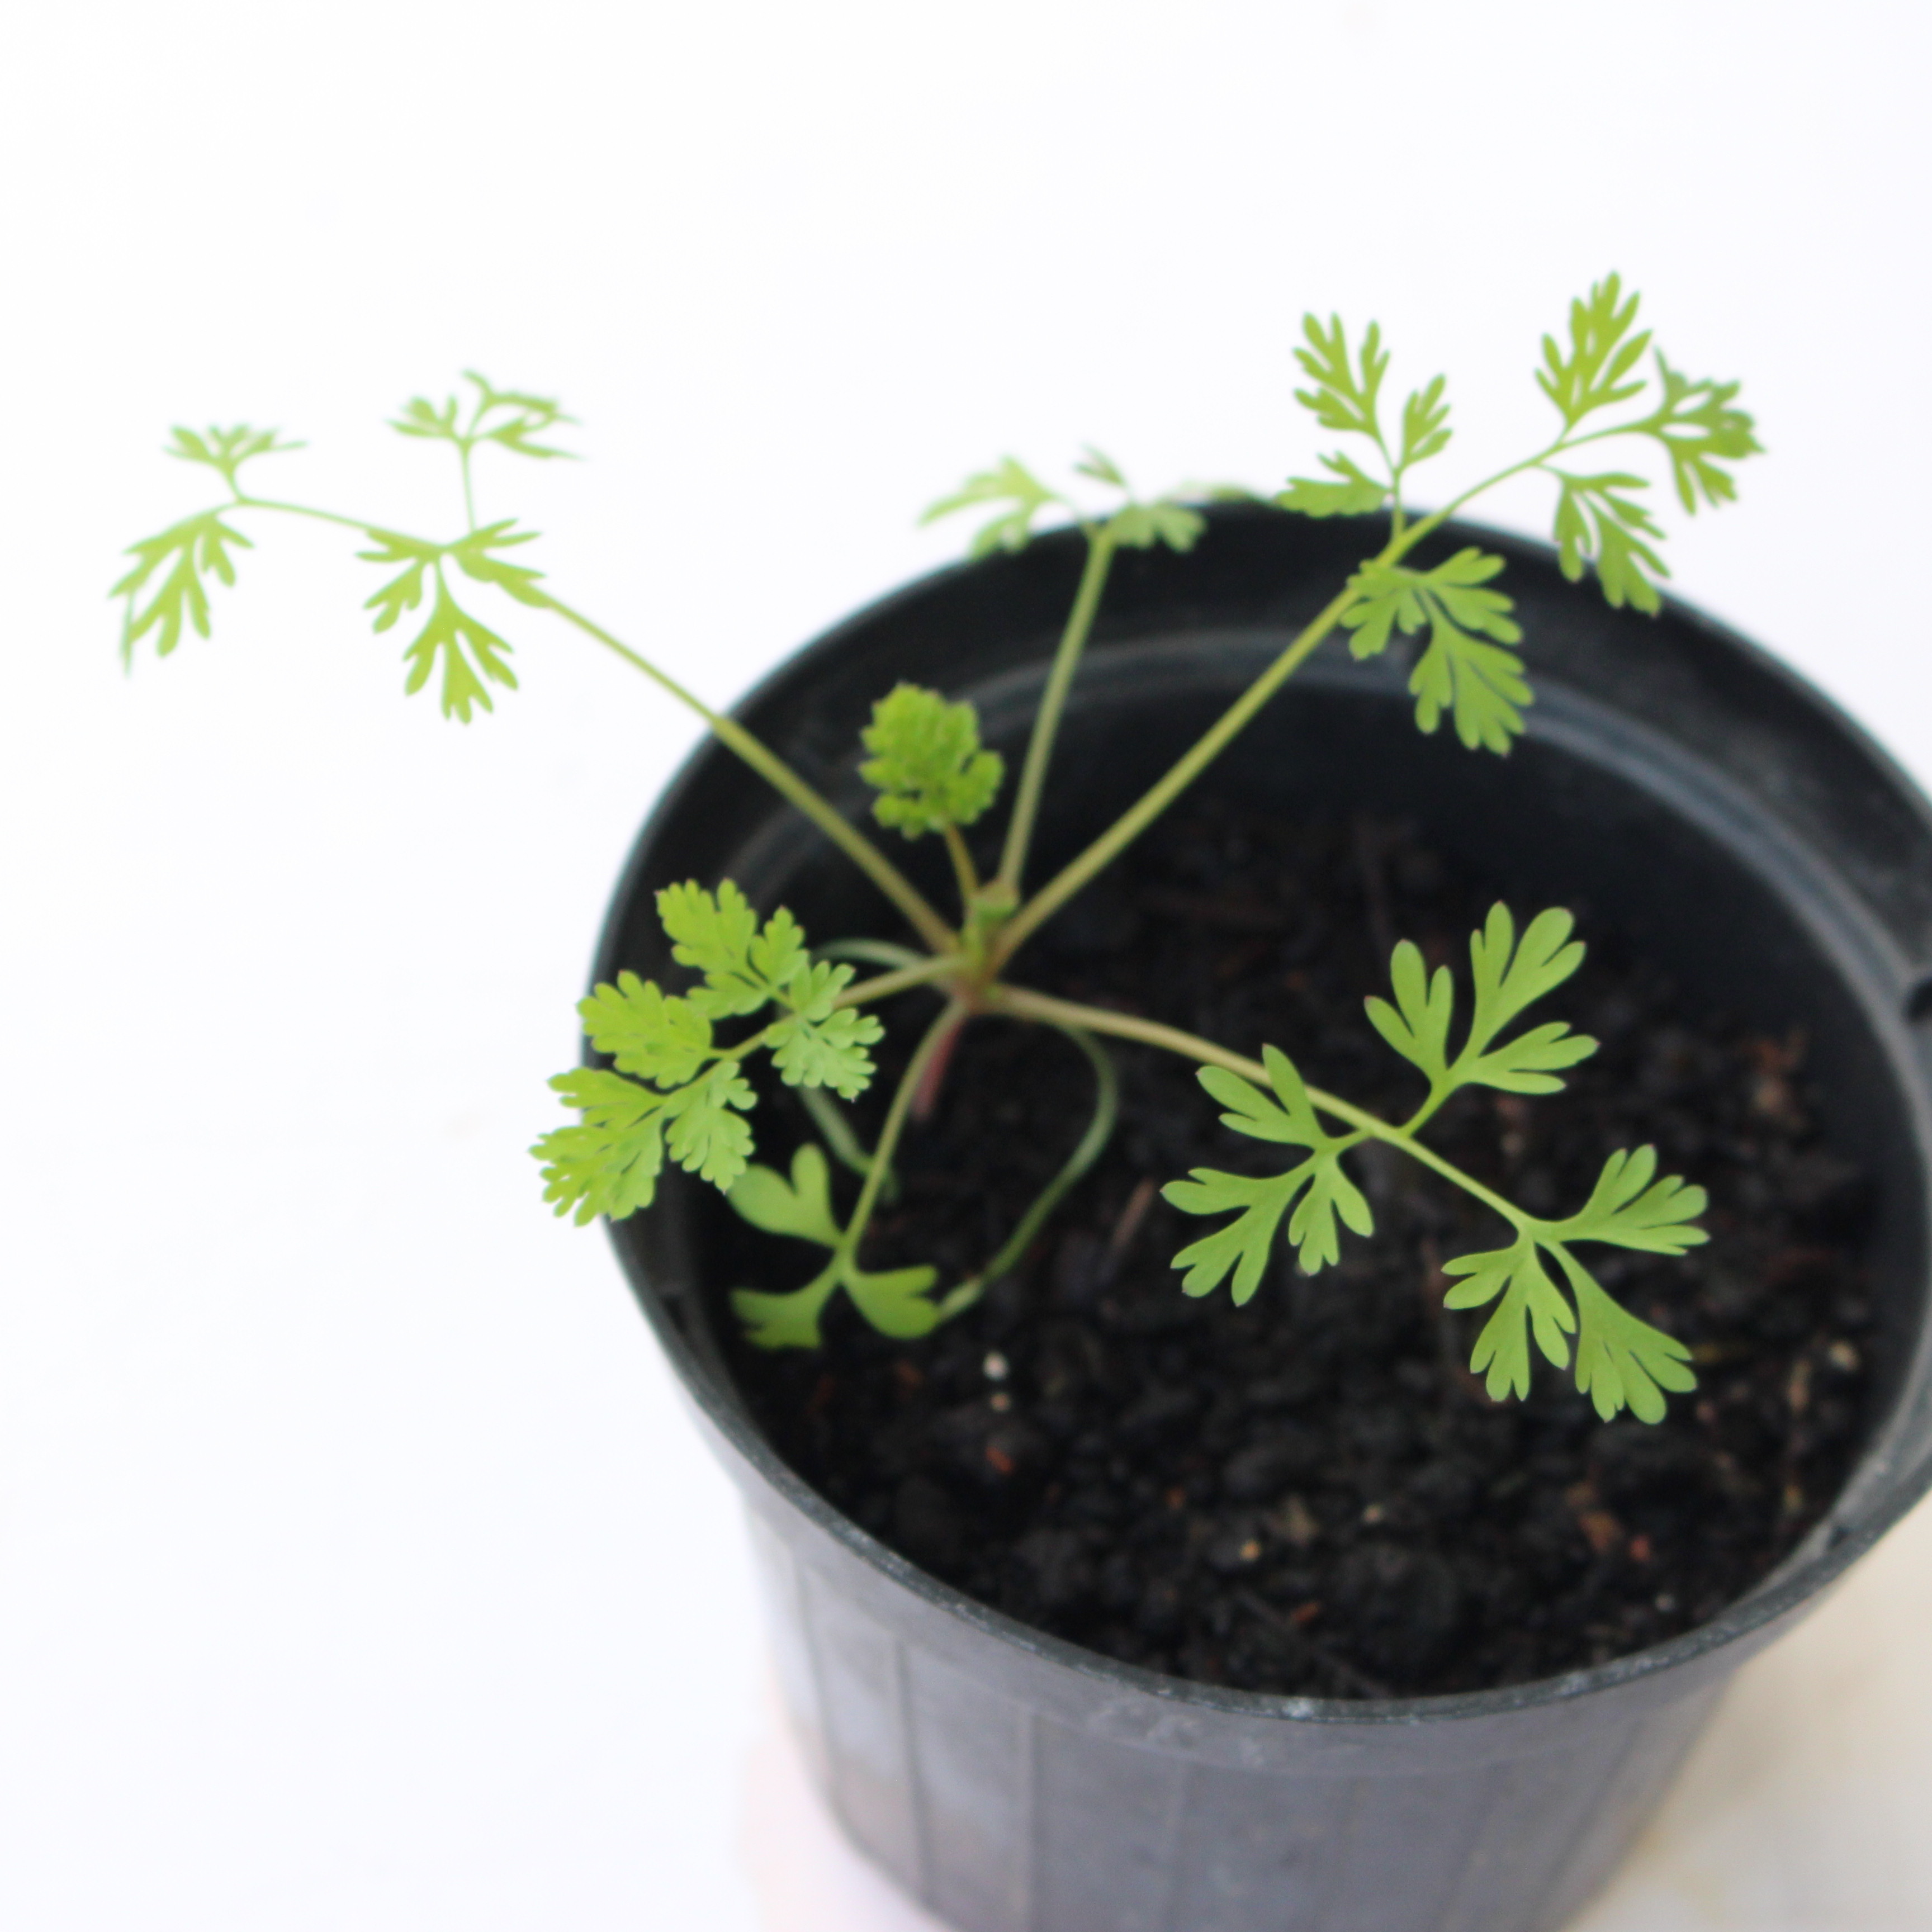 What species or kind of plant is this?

Fumaria officinalis
